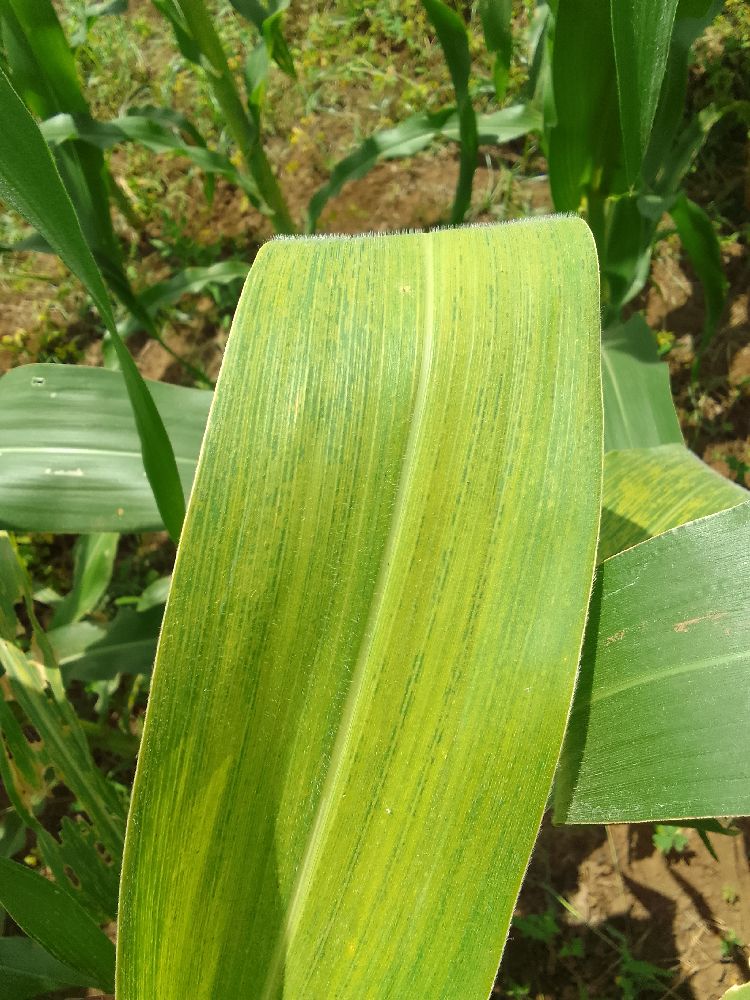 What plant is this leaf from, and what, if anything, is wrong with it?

maize, maize lethal necrosis
